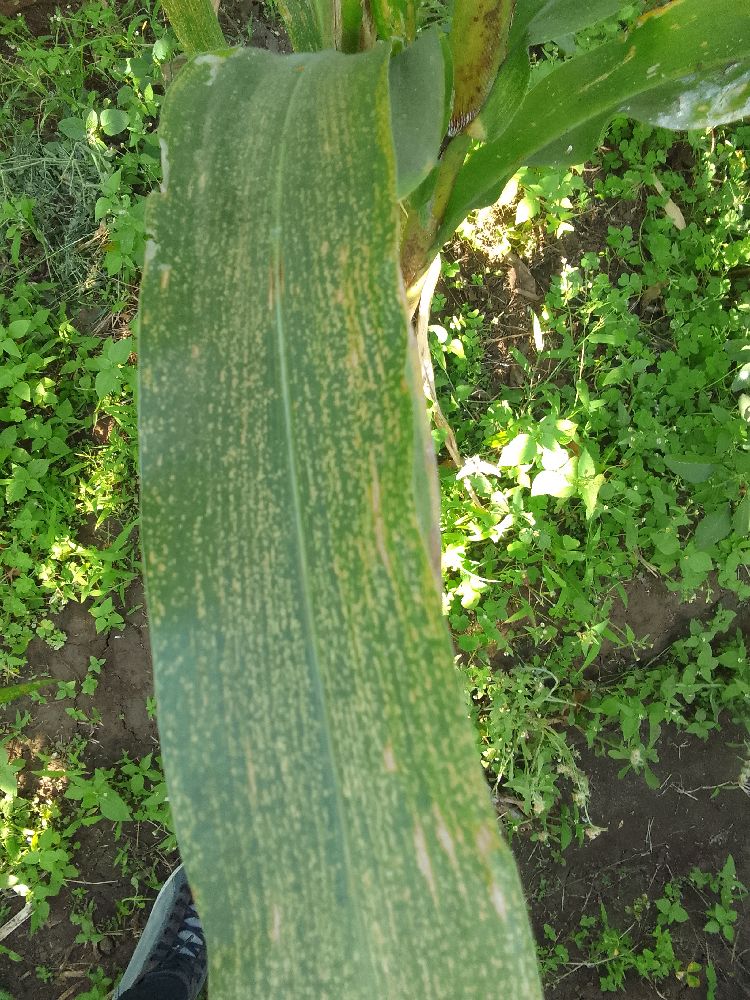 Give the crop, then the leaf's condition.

maize, maize lethal necrosis
